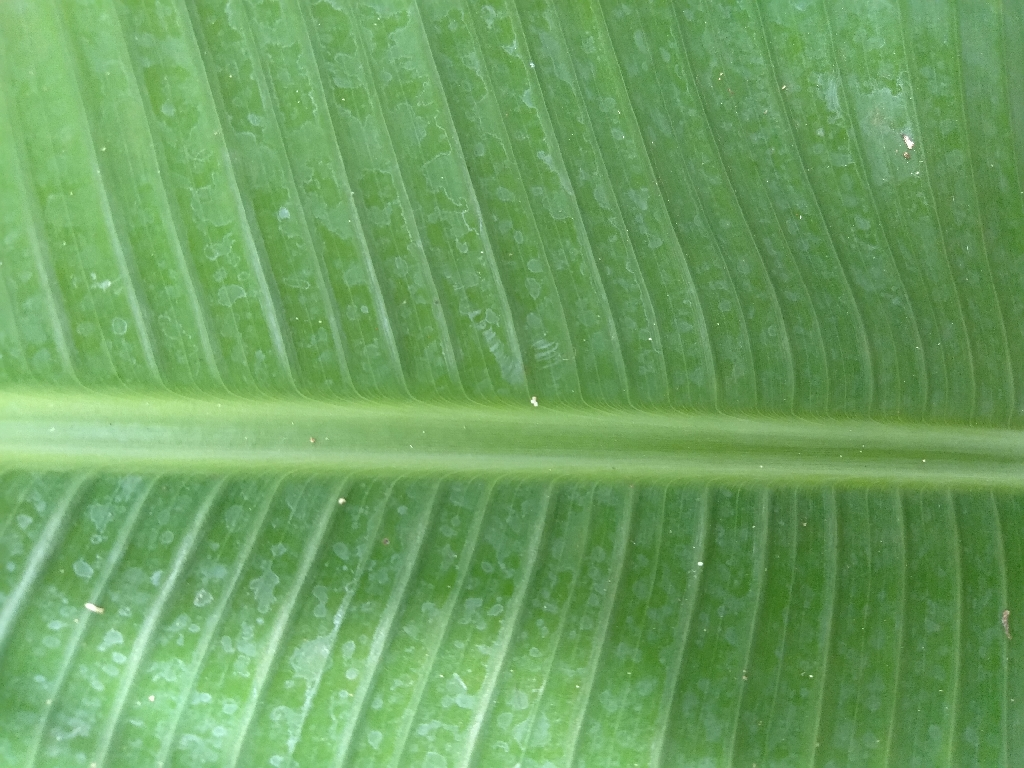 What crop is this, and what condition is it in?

banana, healthy
